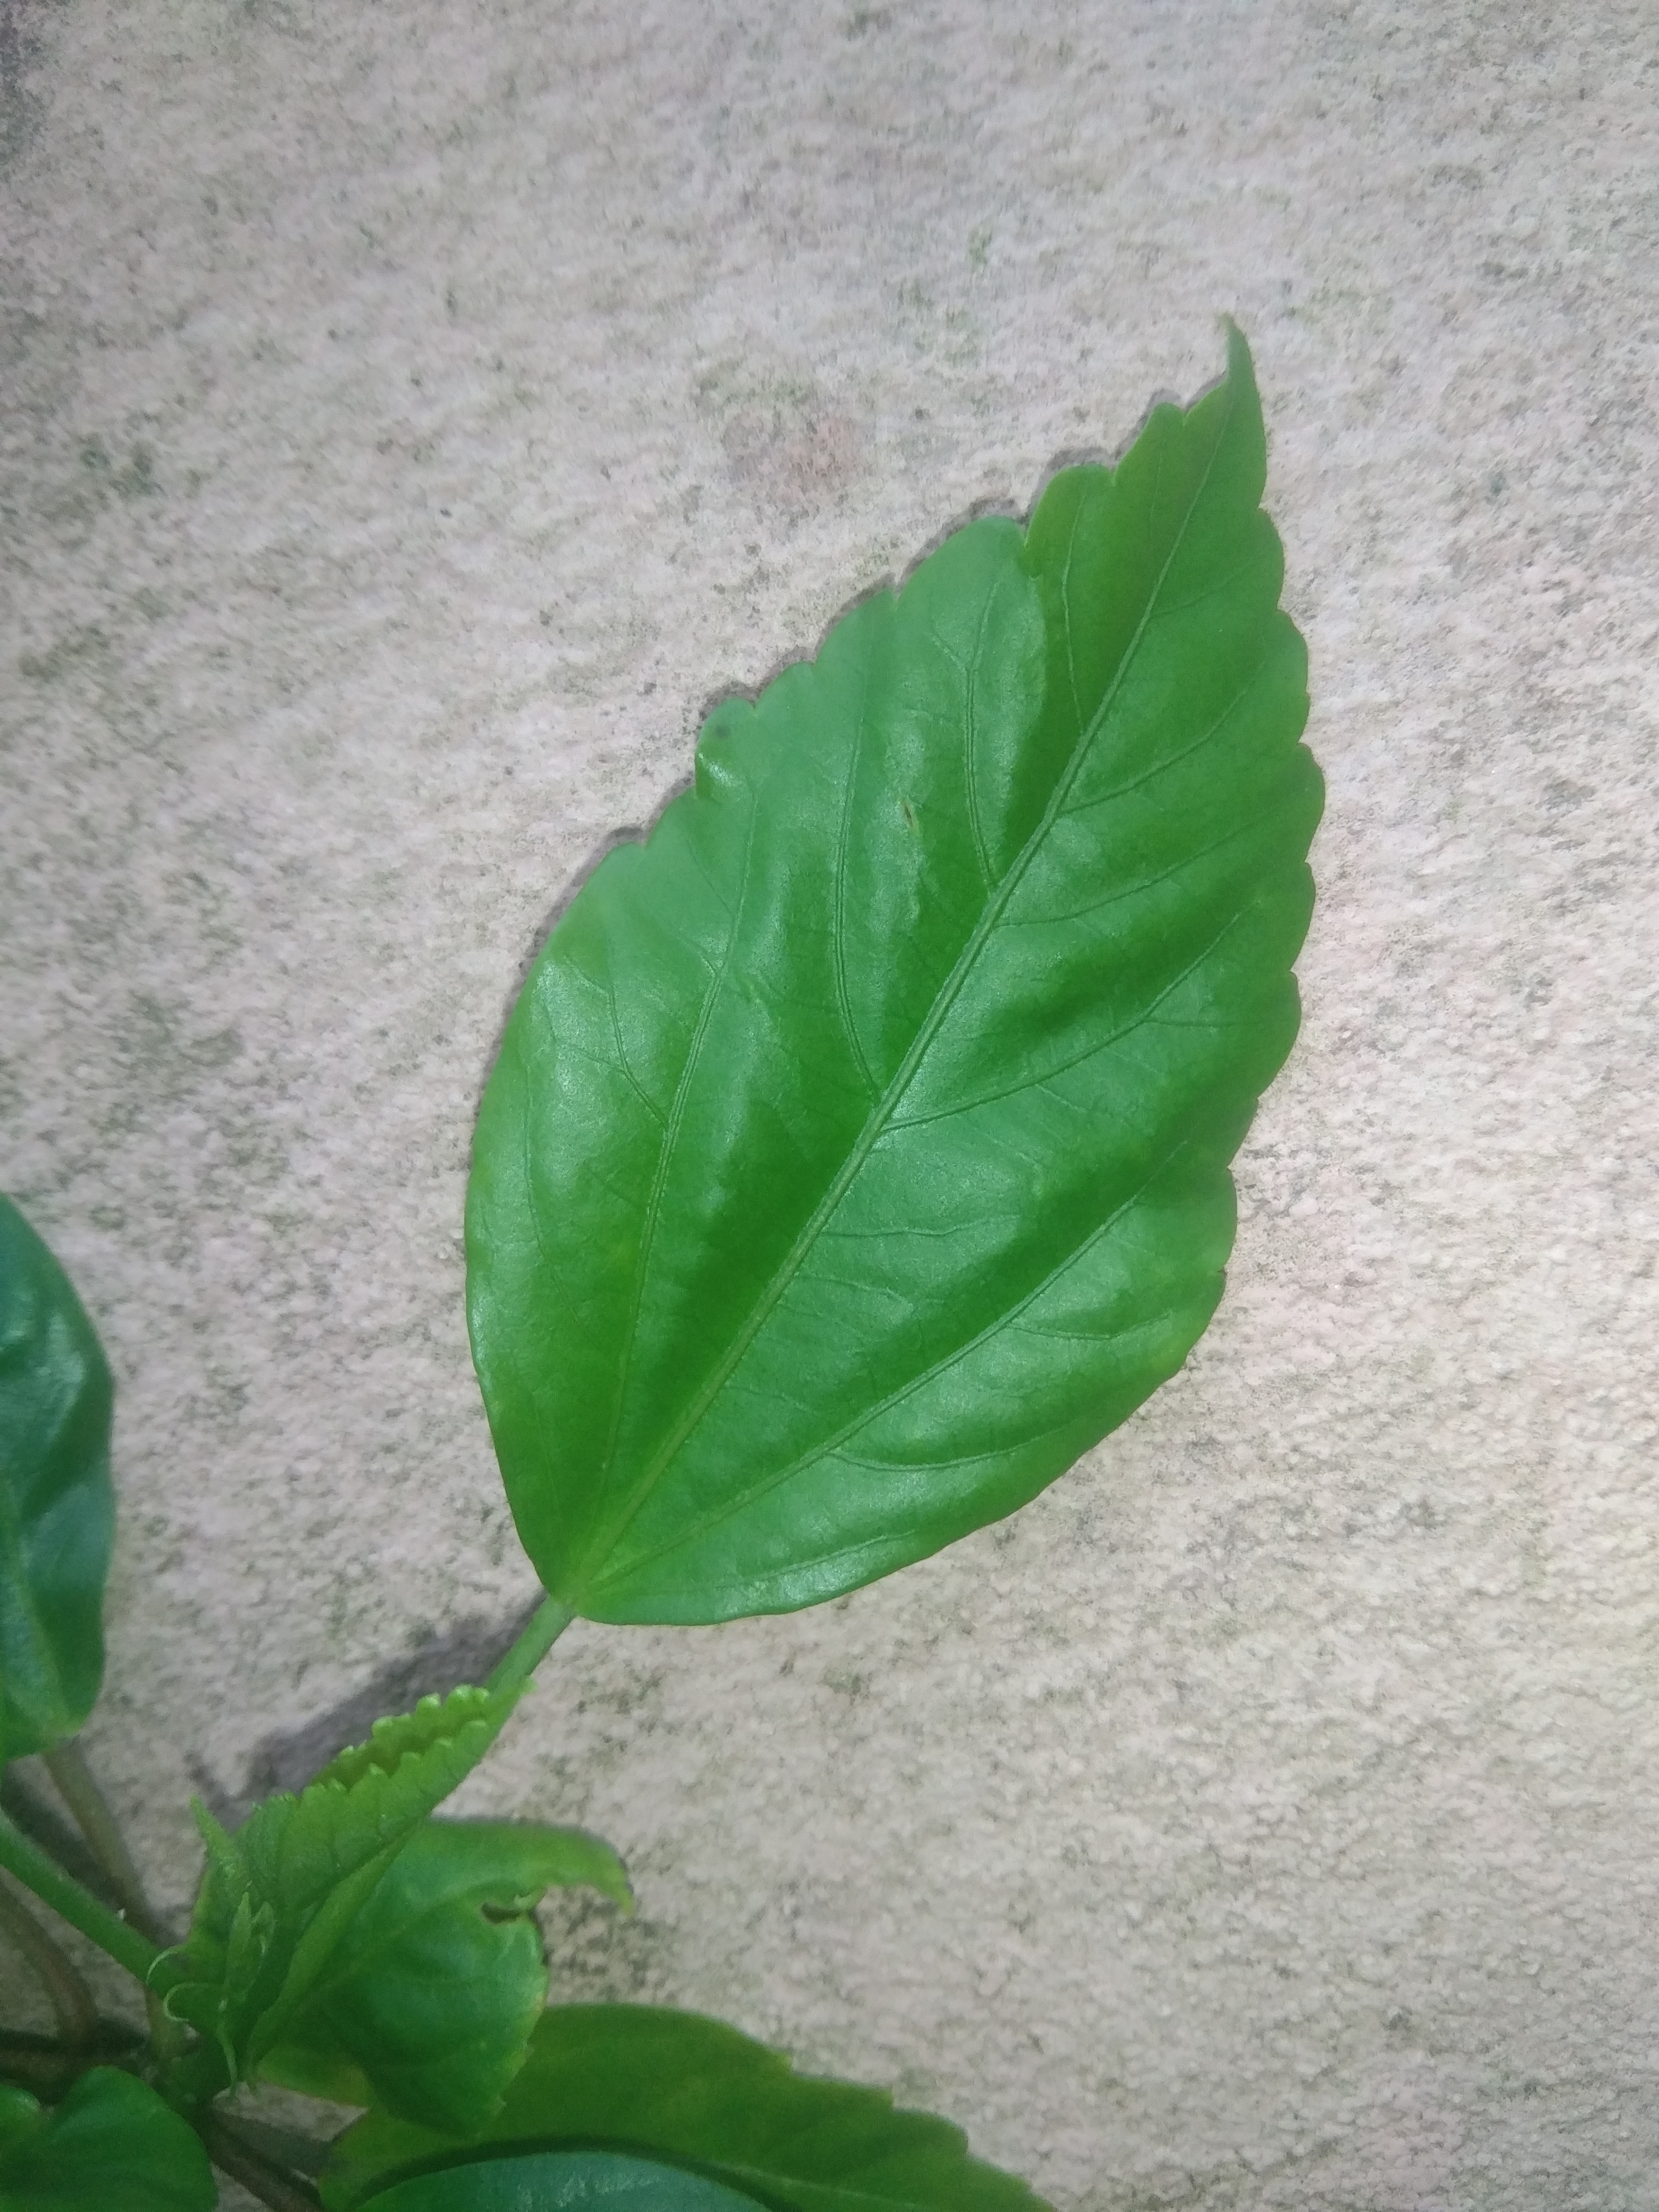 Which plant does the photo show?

hibiscus
